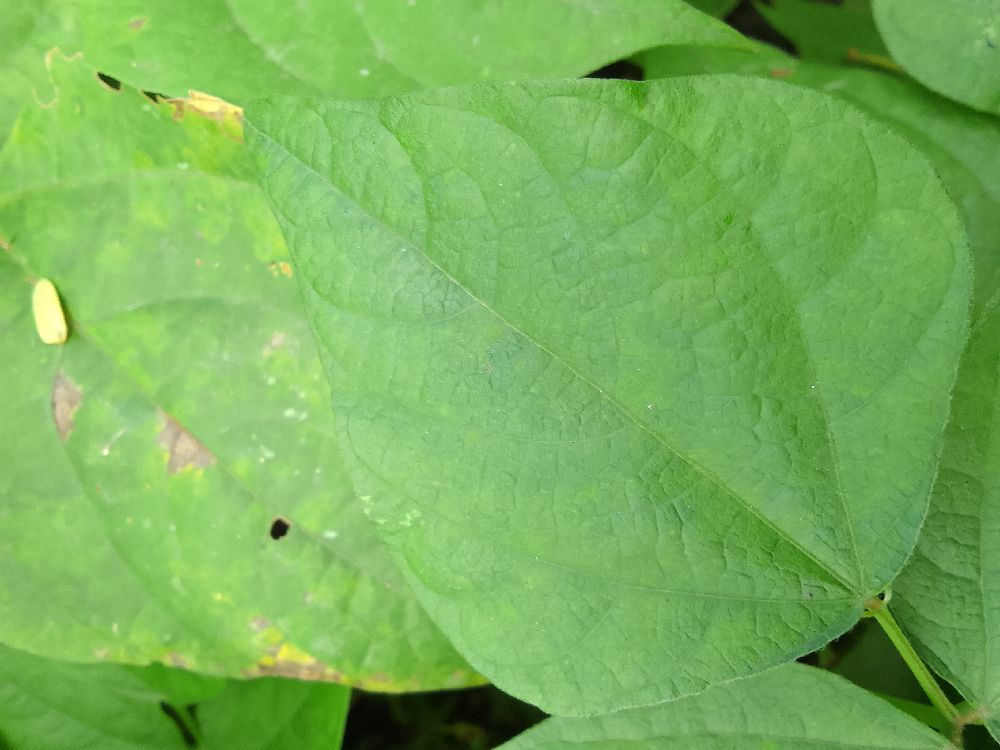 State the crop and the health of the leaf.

common bean, healthy
